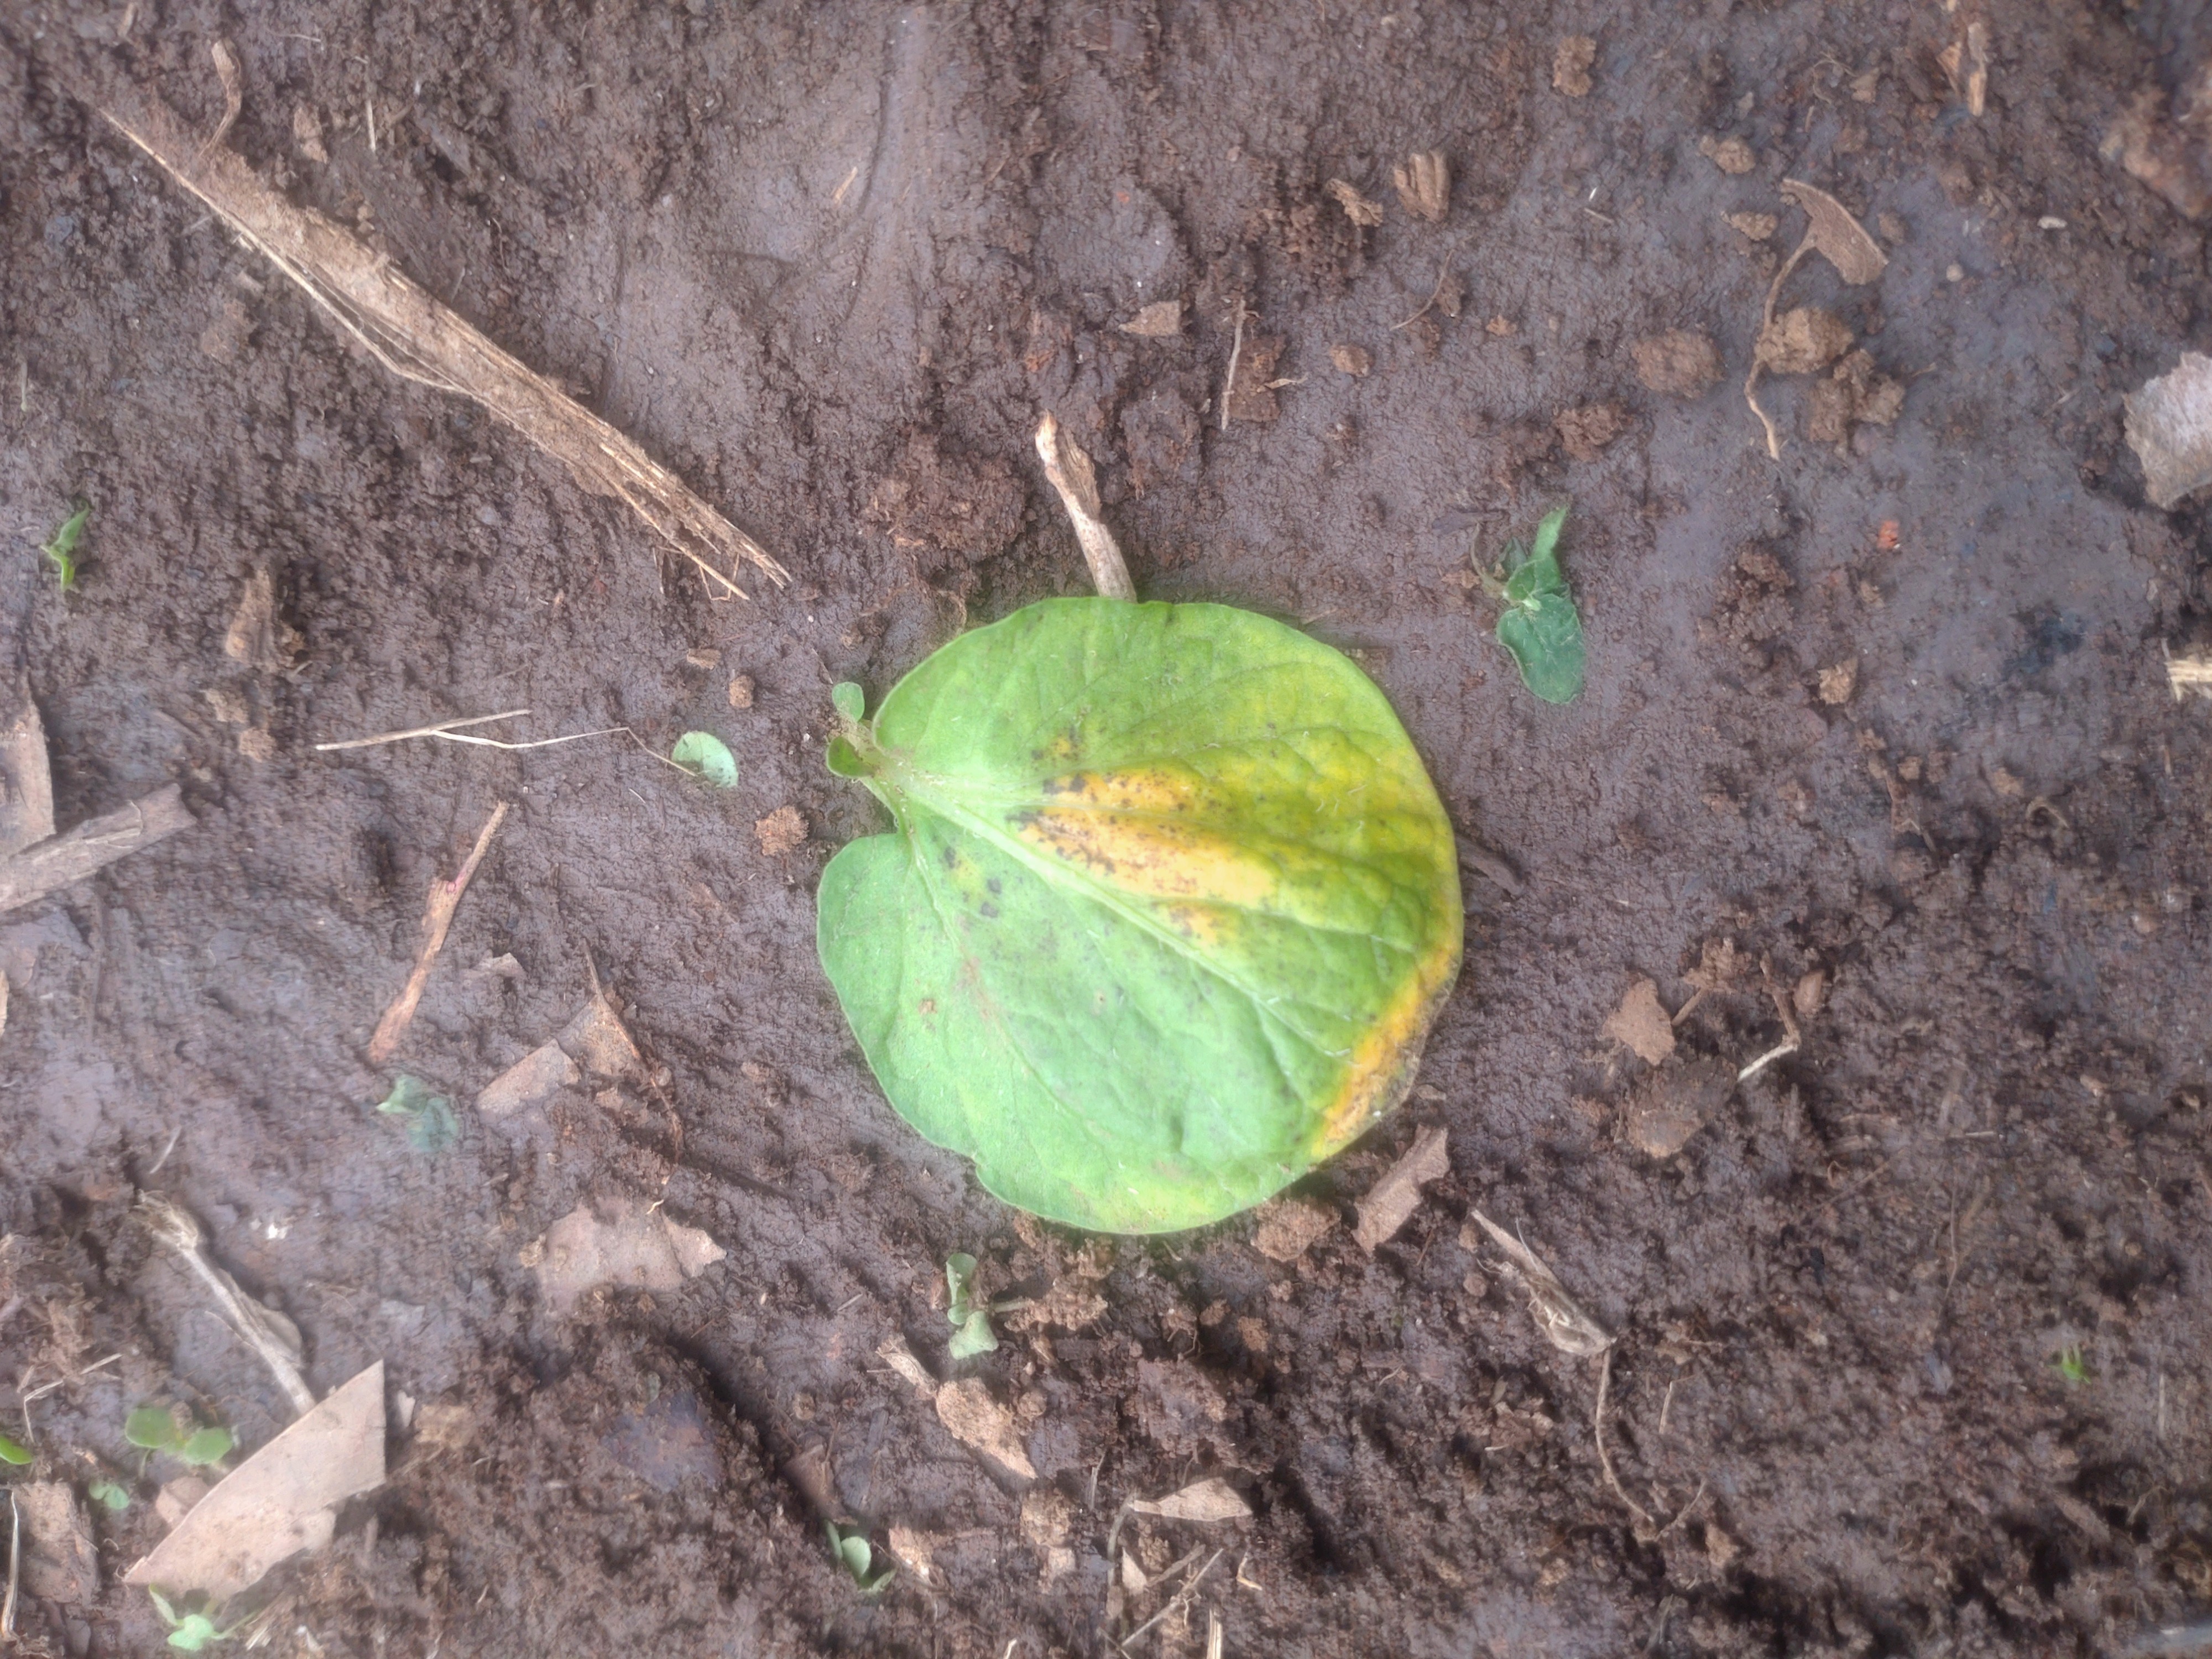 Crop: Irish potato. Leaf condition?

late blight
